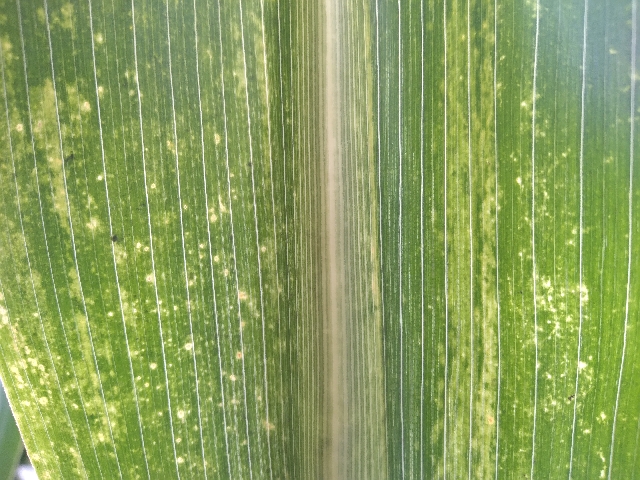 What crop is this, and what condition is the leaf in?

maize, maize lethal necrosis
